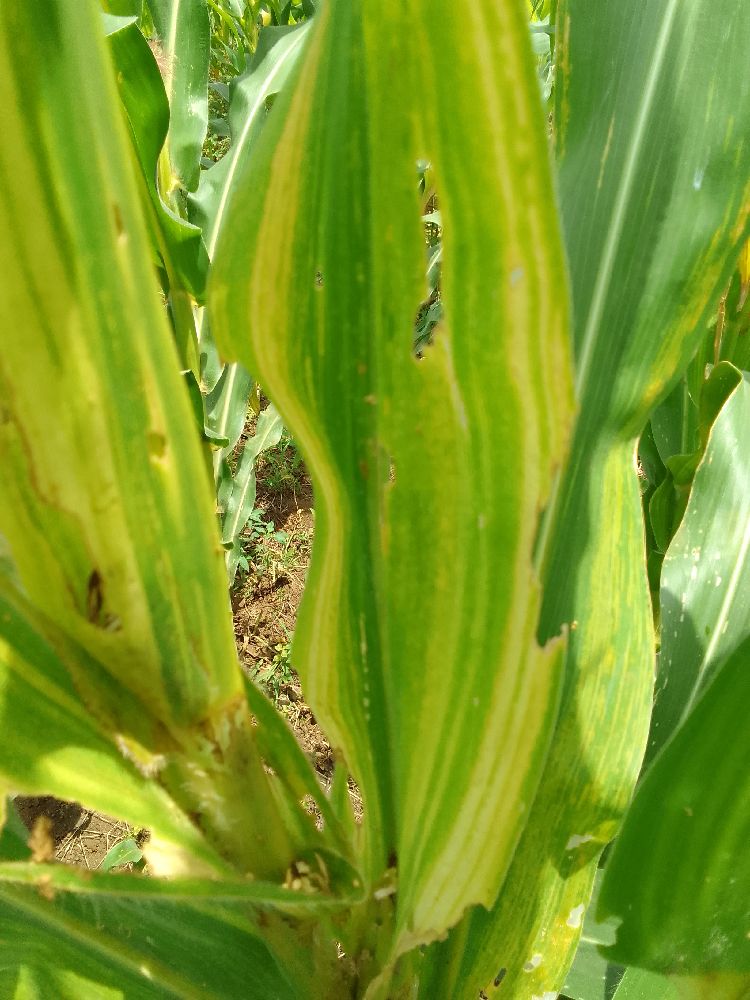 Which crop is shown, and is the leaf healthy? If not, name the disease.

maize, maize lethal necrosis
